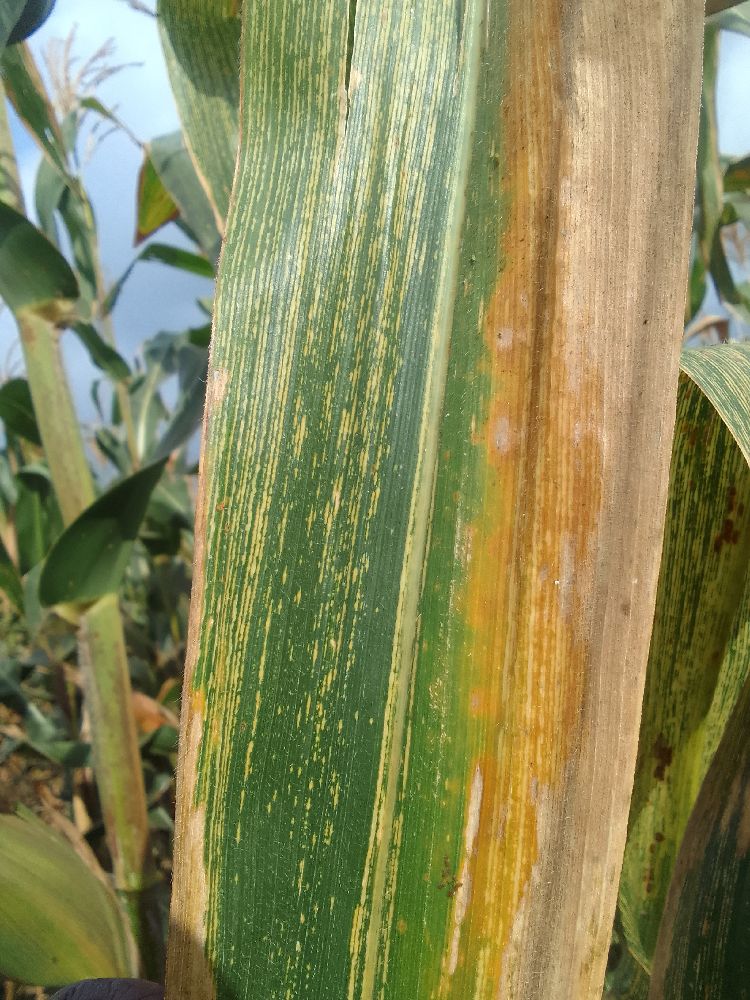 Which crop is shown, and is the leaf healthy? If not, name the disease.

maize, maize streak virus
